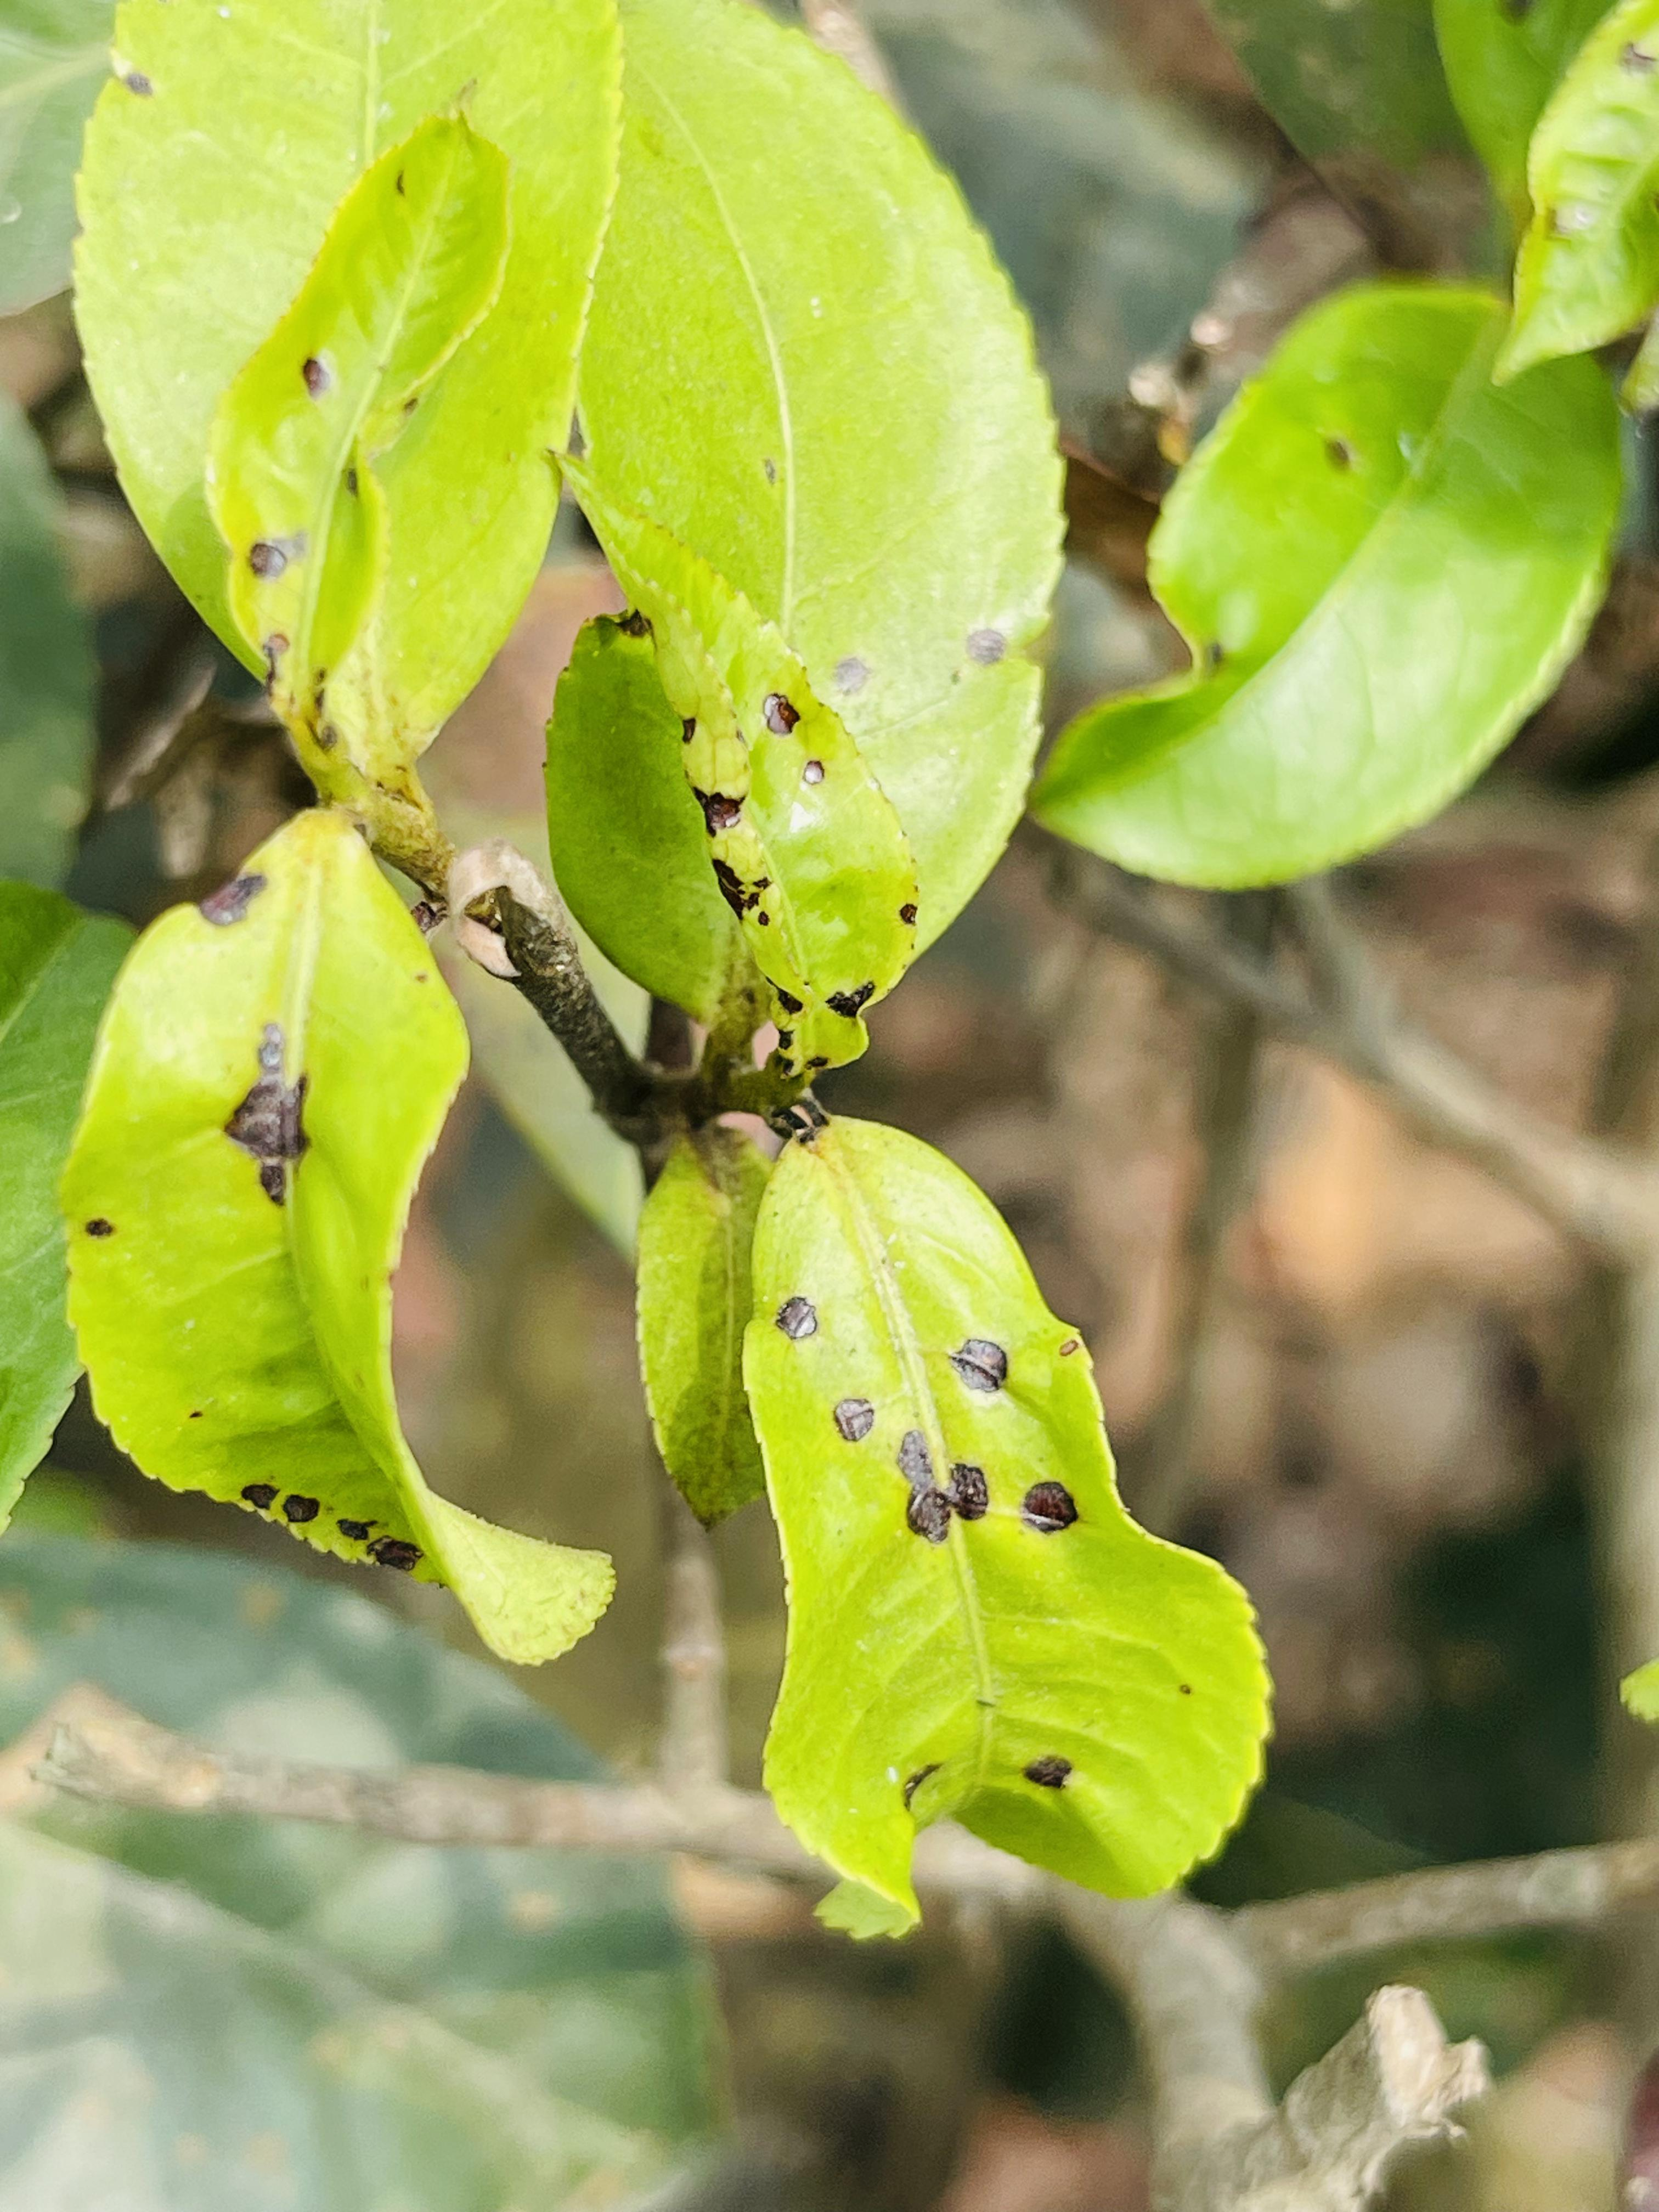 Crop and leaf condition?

tea, helopeltis
